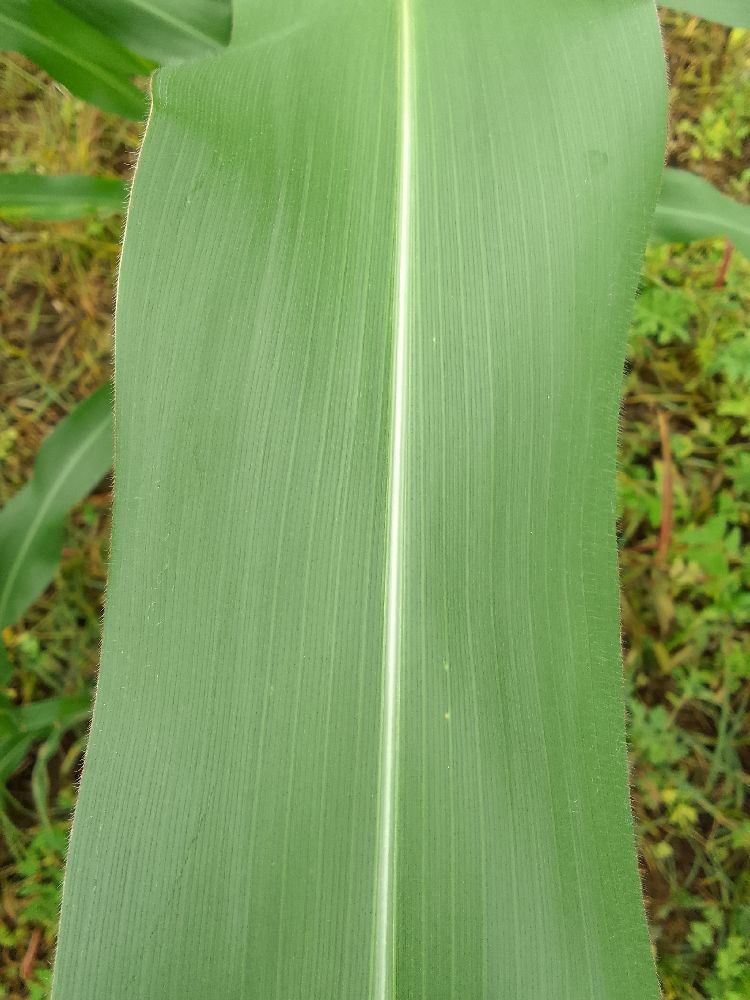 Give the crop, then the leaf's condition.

maize, healthy
